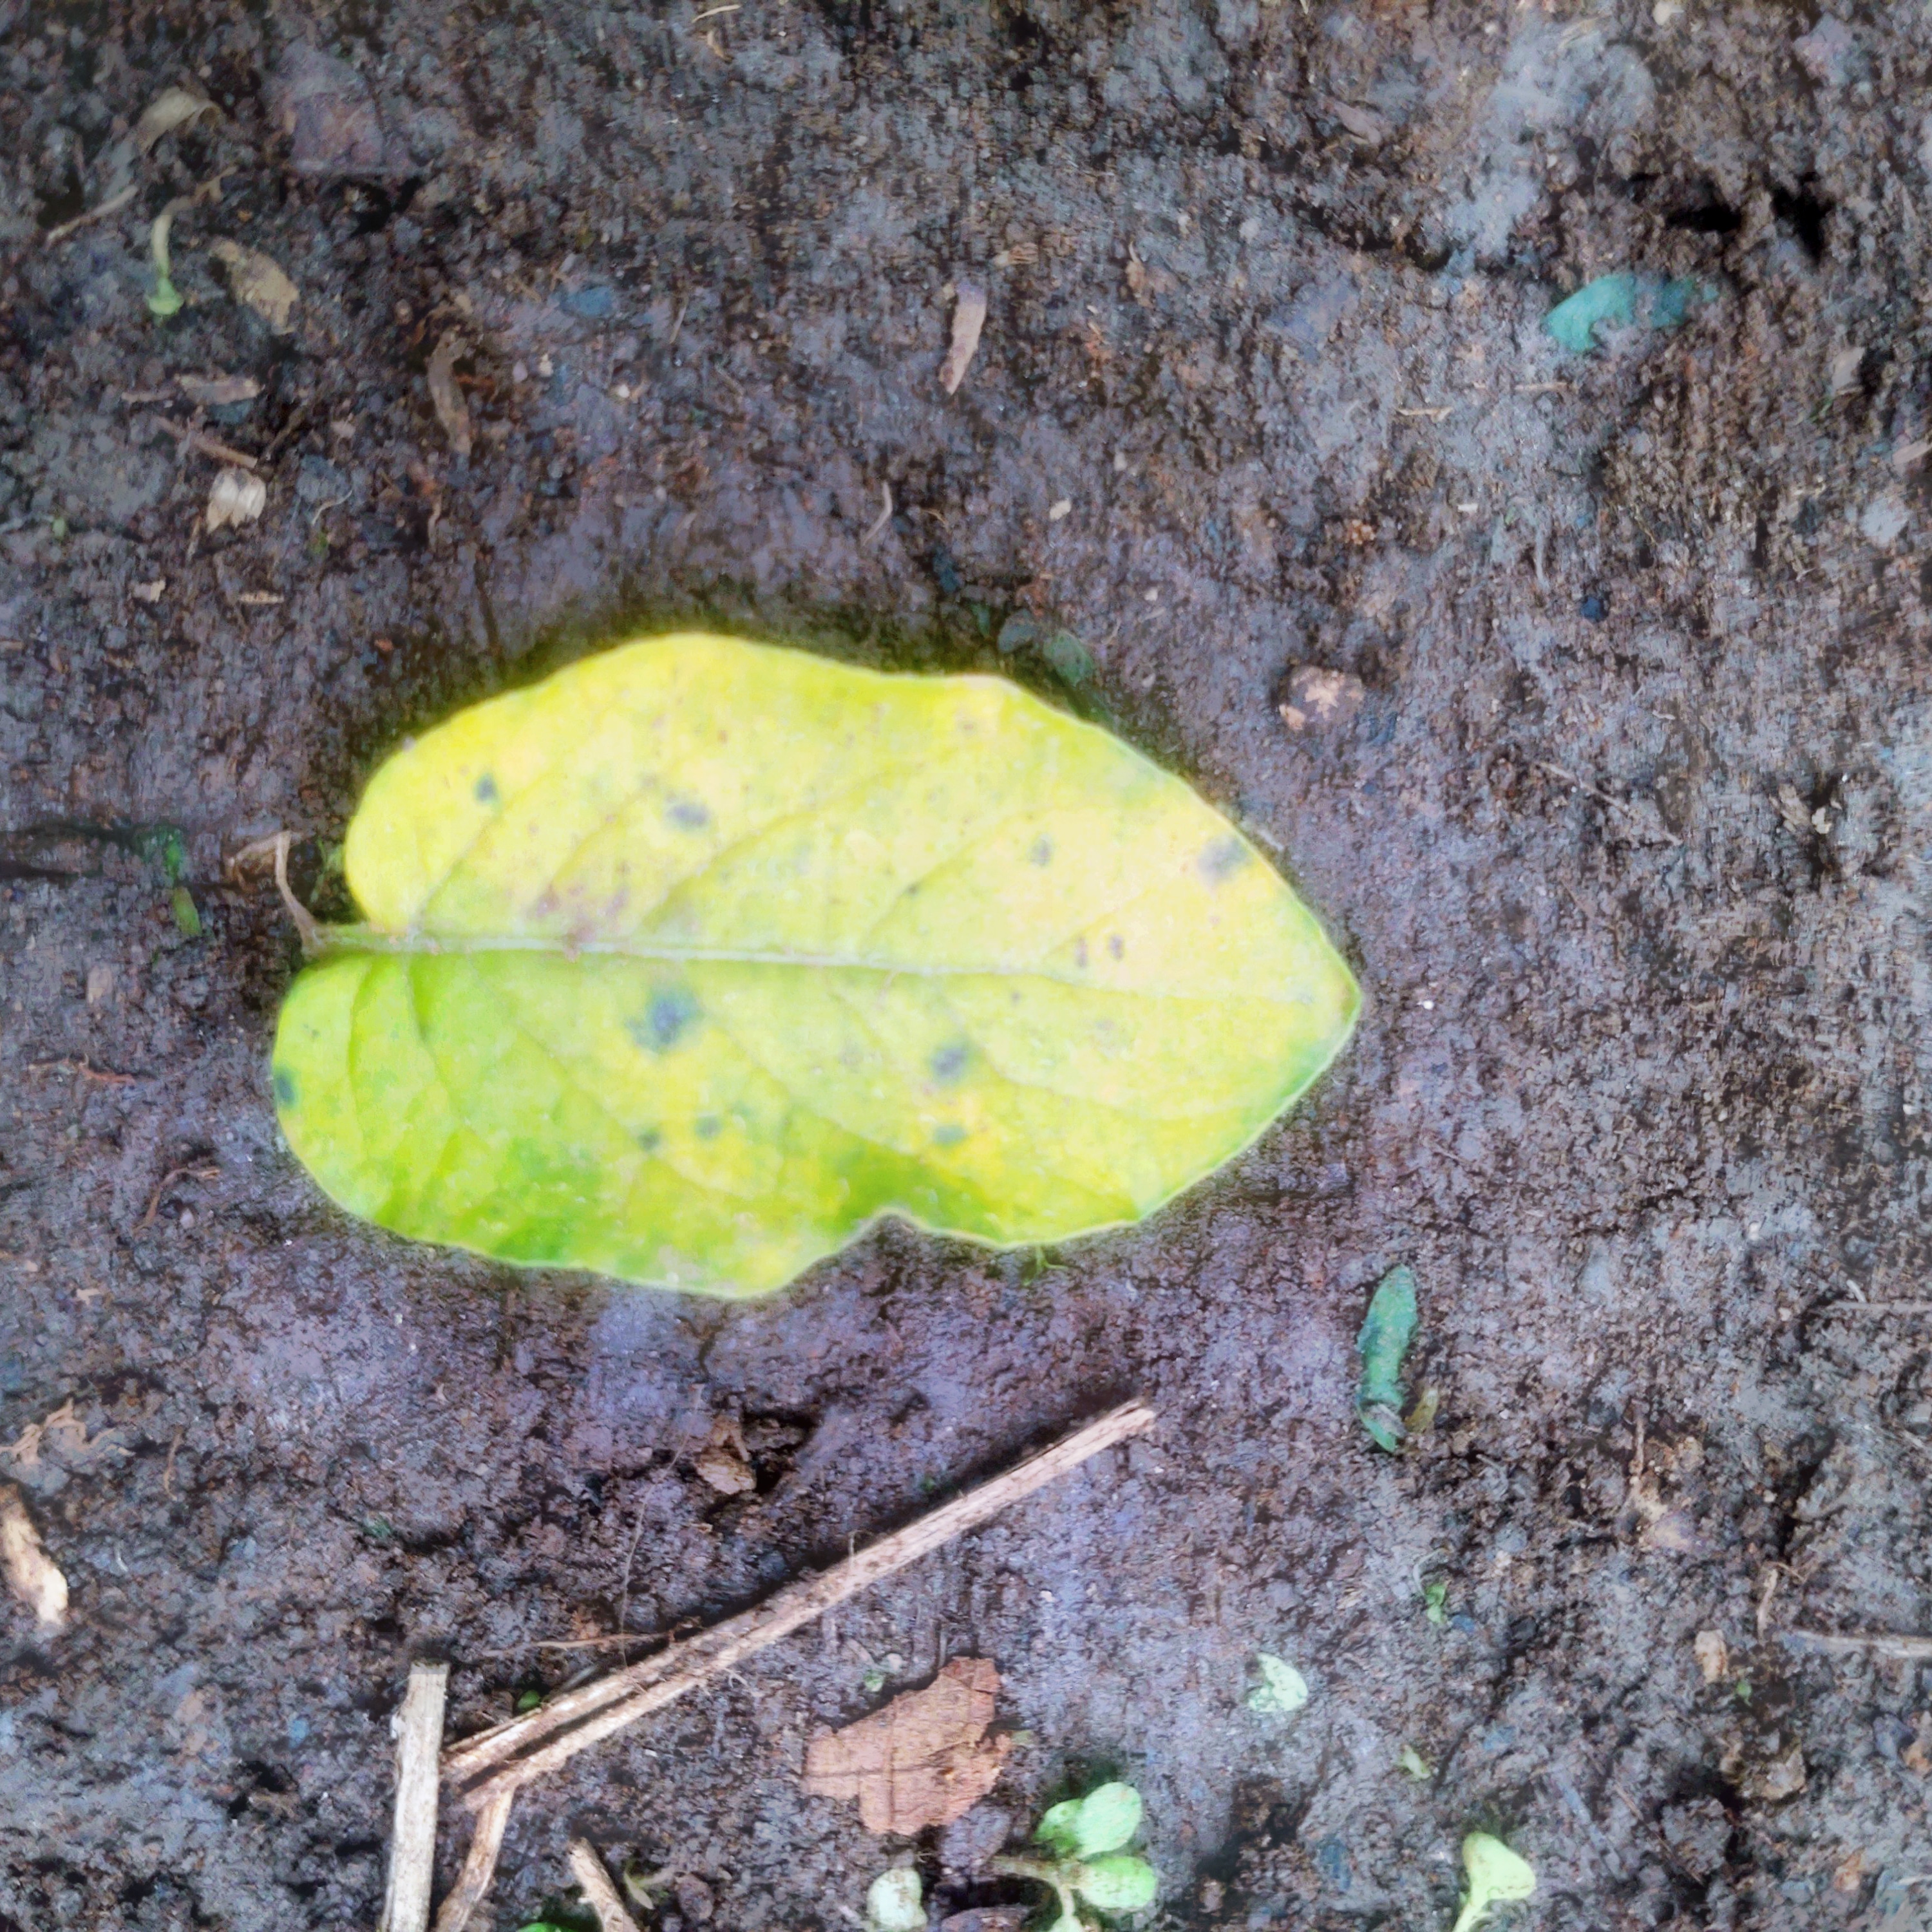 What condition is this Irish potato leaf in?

late blight
